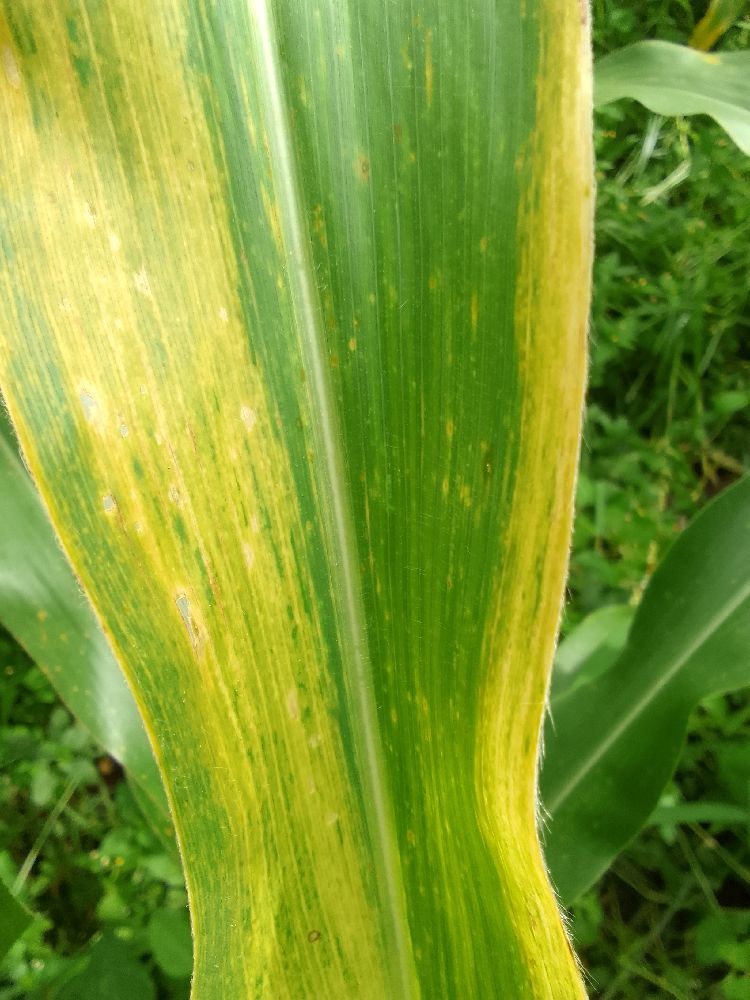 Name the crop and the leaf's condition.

maize, maize lethal necrosis
